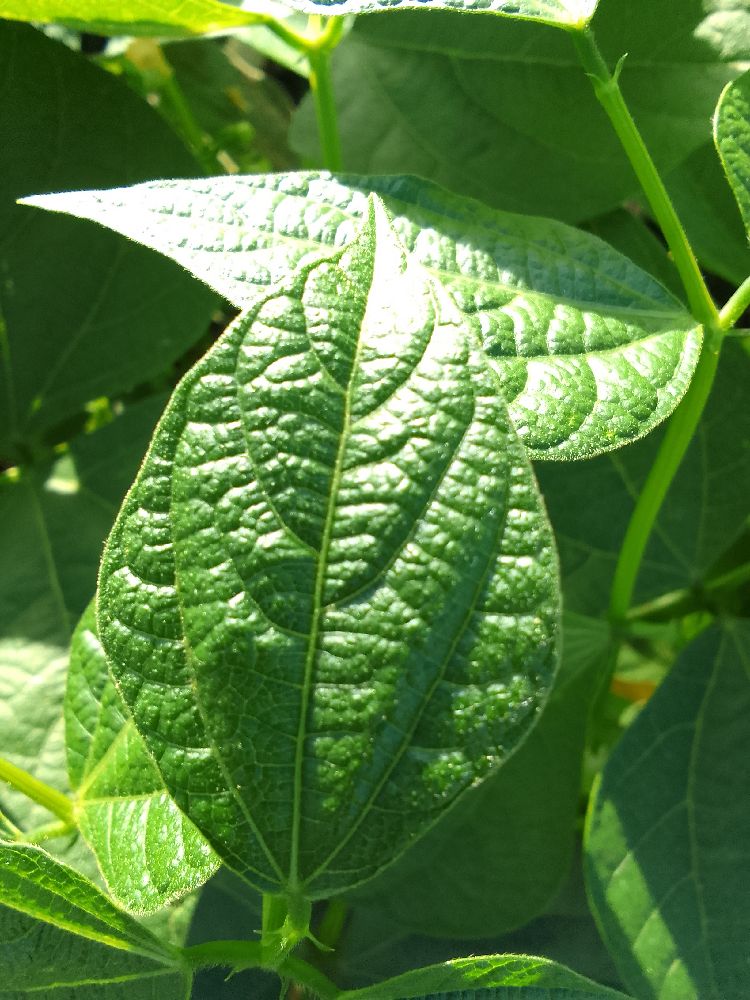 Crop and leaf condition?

common bean, healthy
